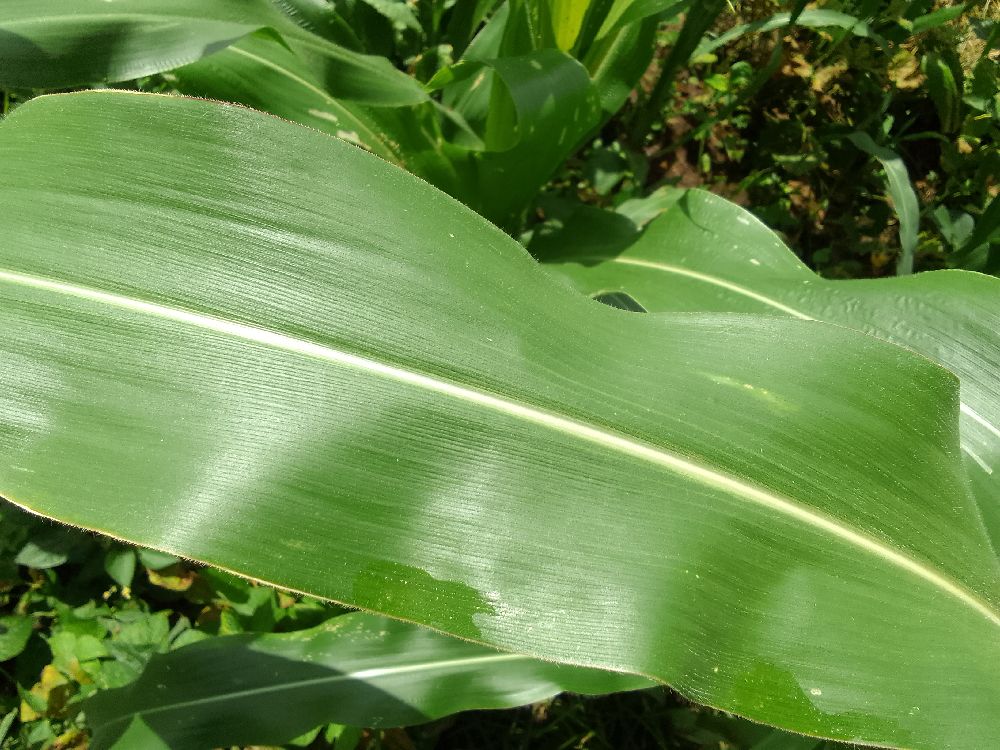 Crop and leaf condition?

maize, healthy
